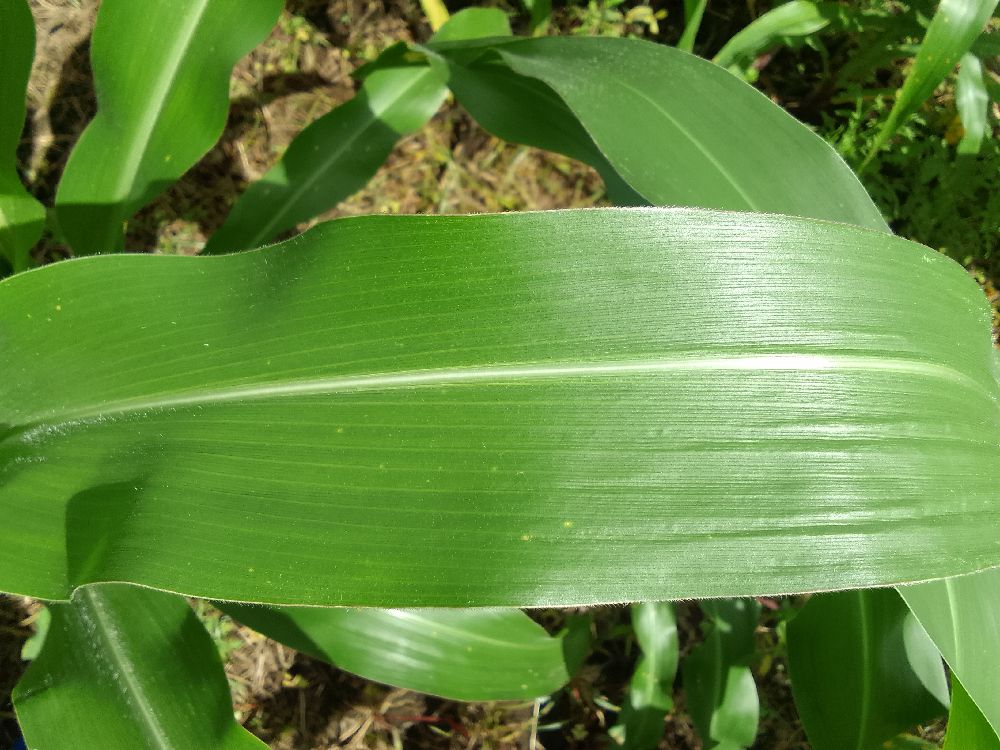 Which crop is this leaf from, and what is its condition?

maize, healthy
